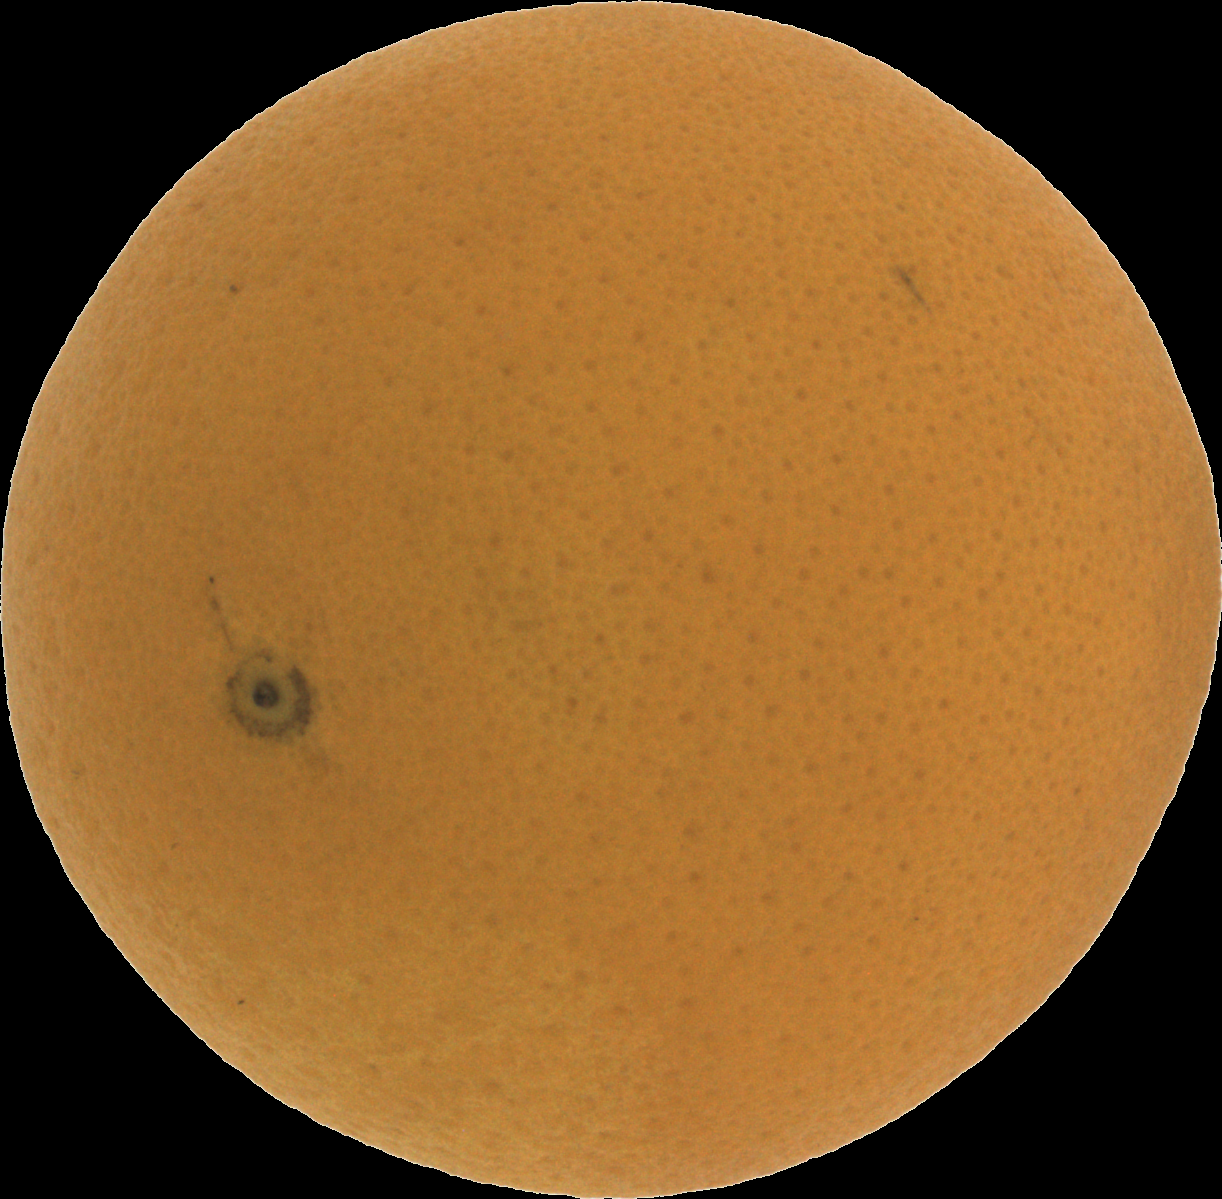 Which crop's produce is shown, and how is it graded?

orange, good
